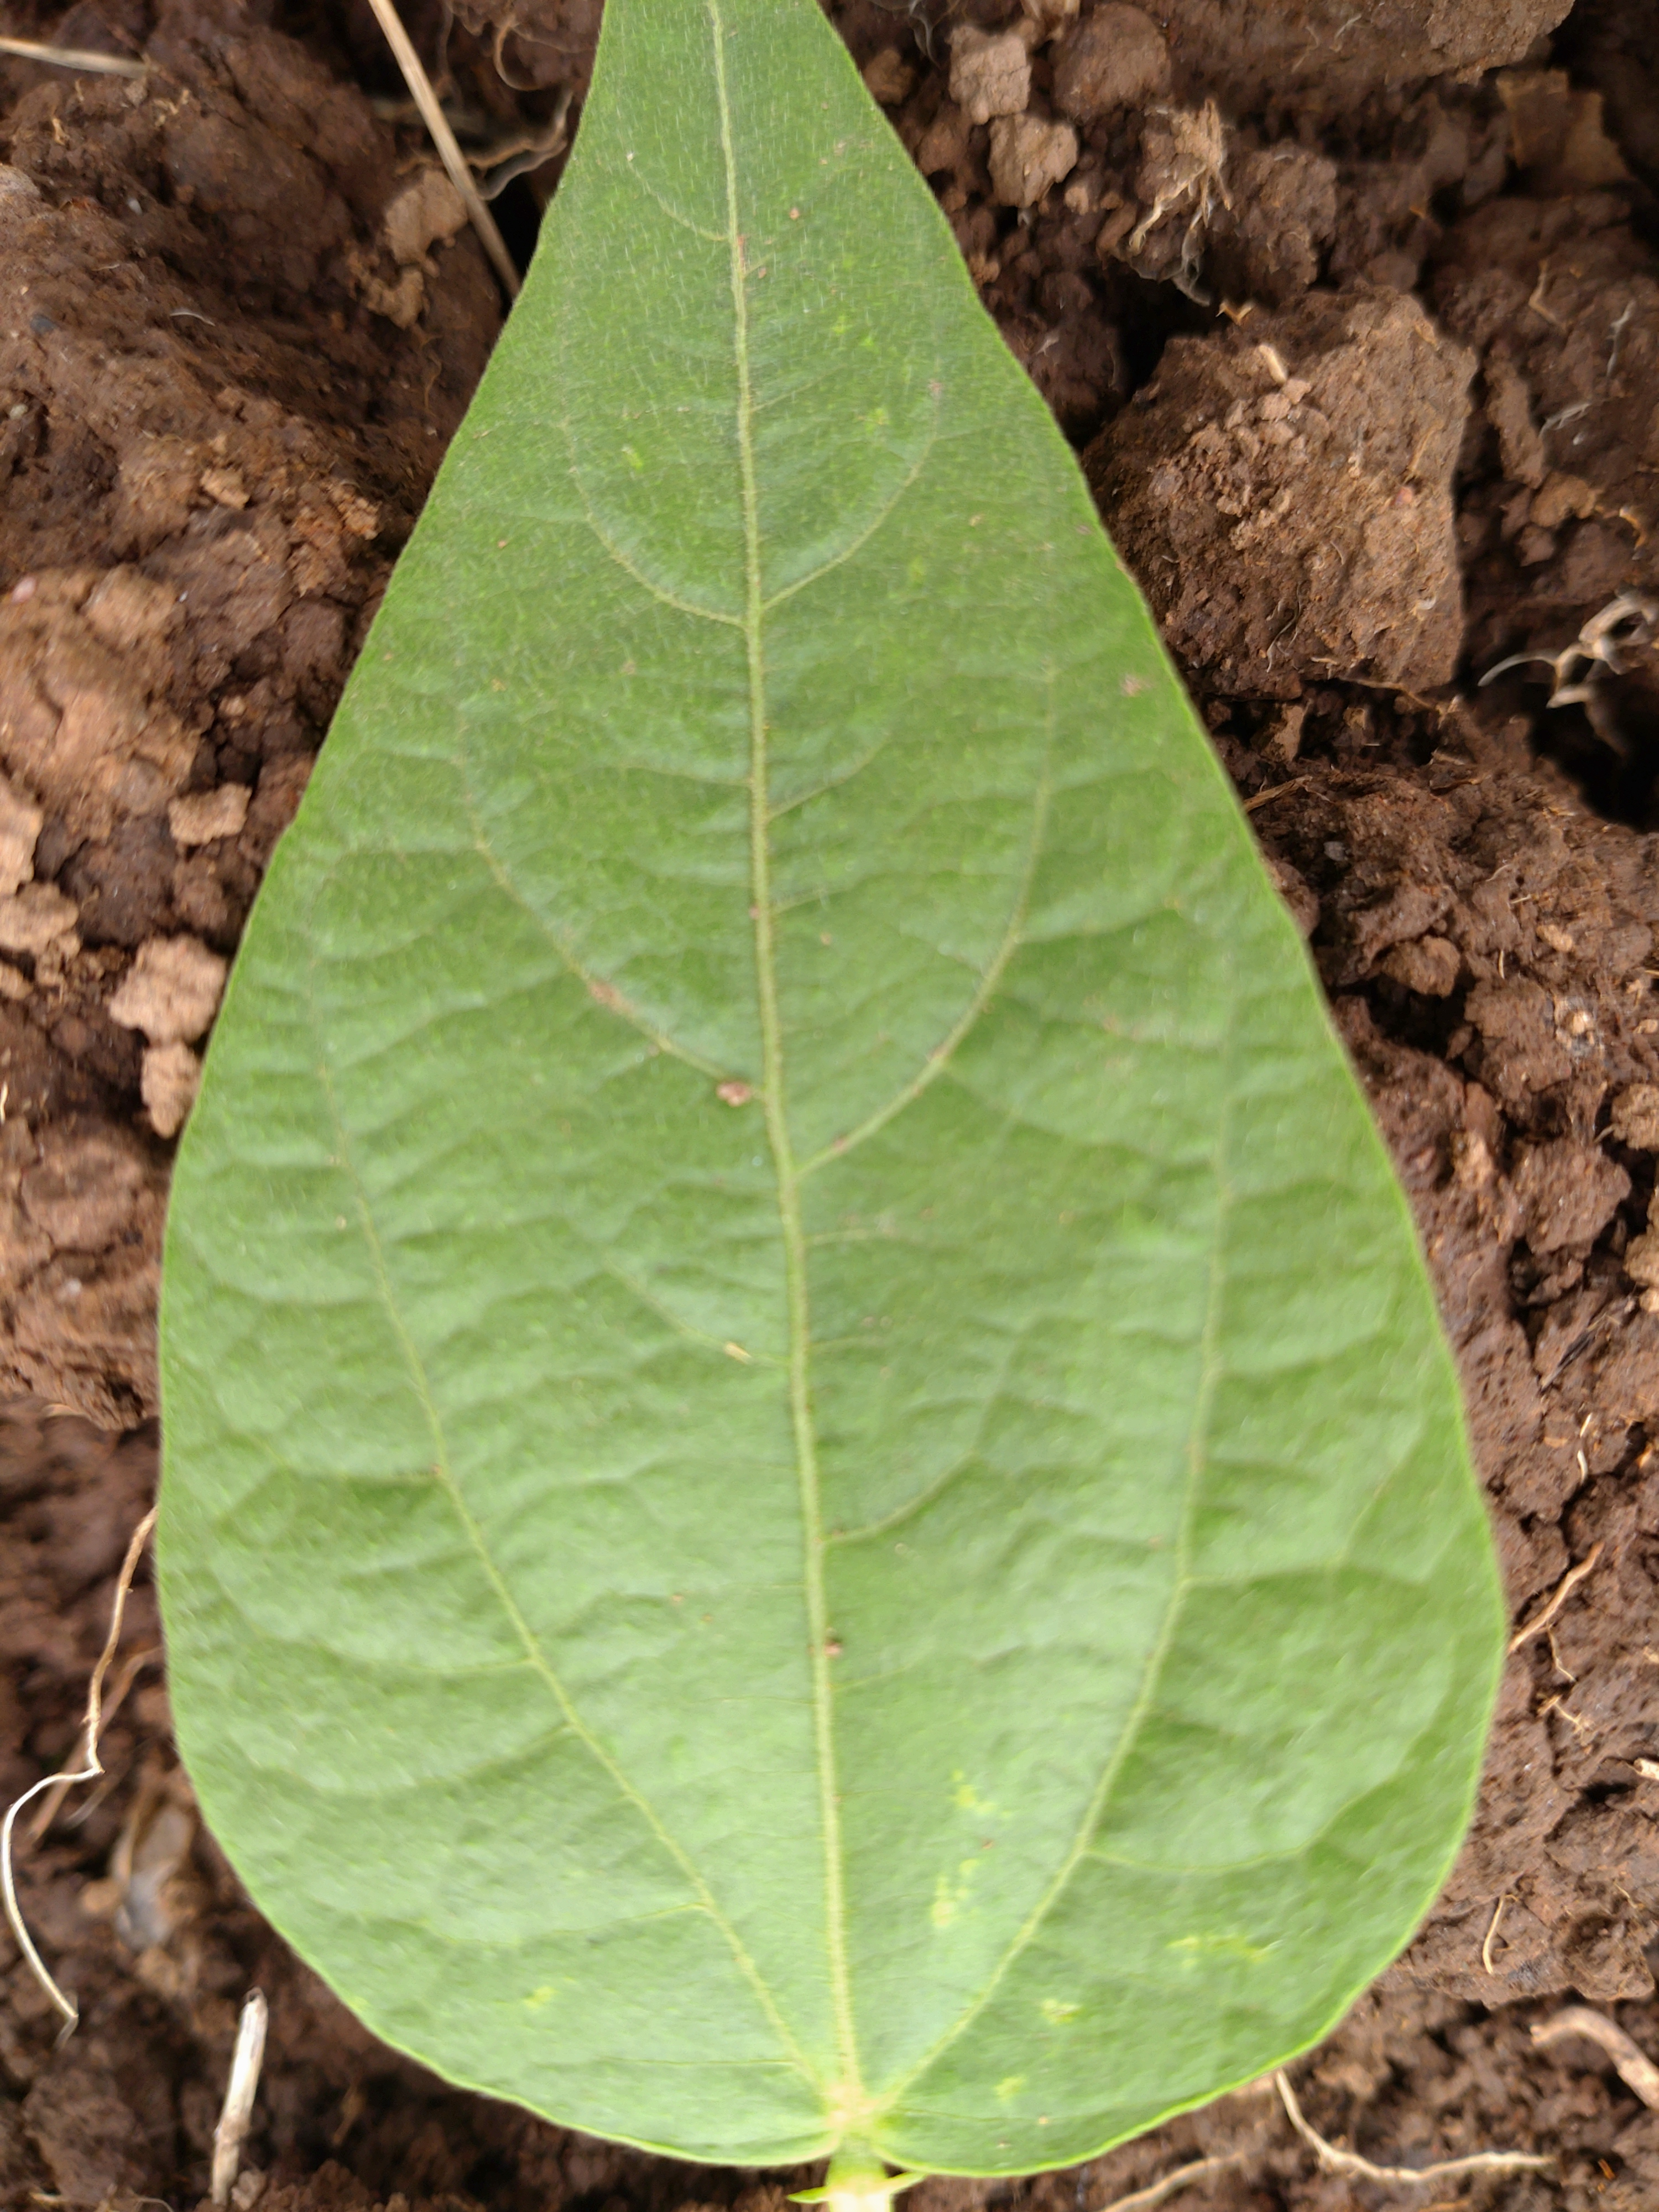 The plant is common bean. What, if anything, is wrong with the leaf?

healthy
